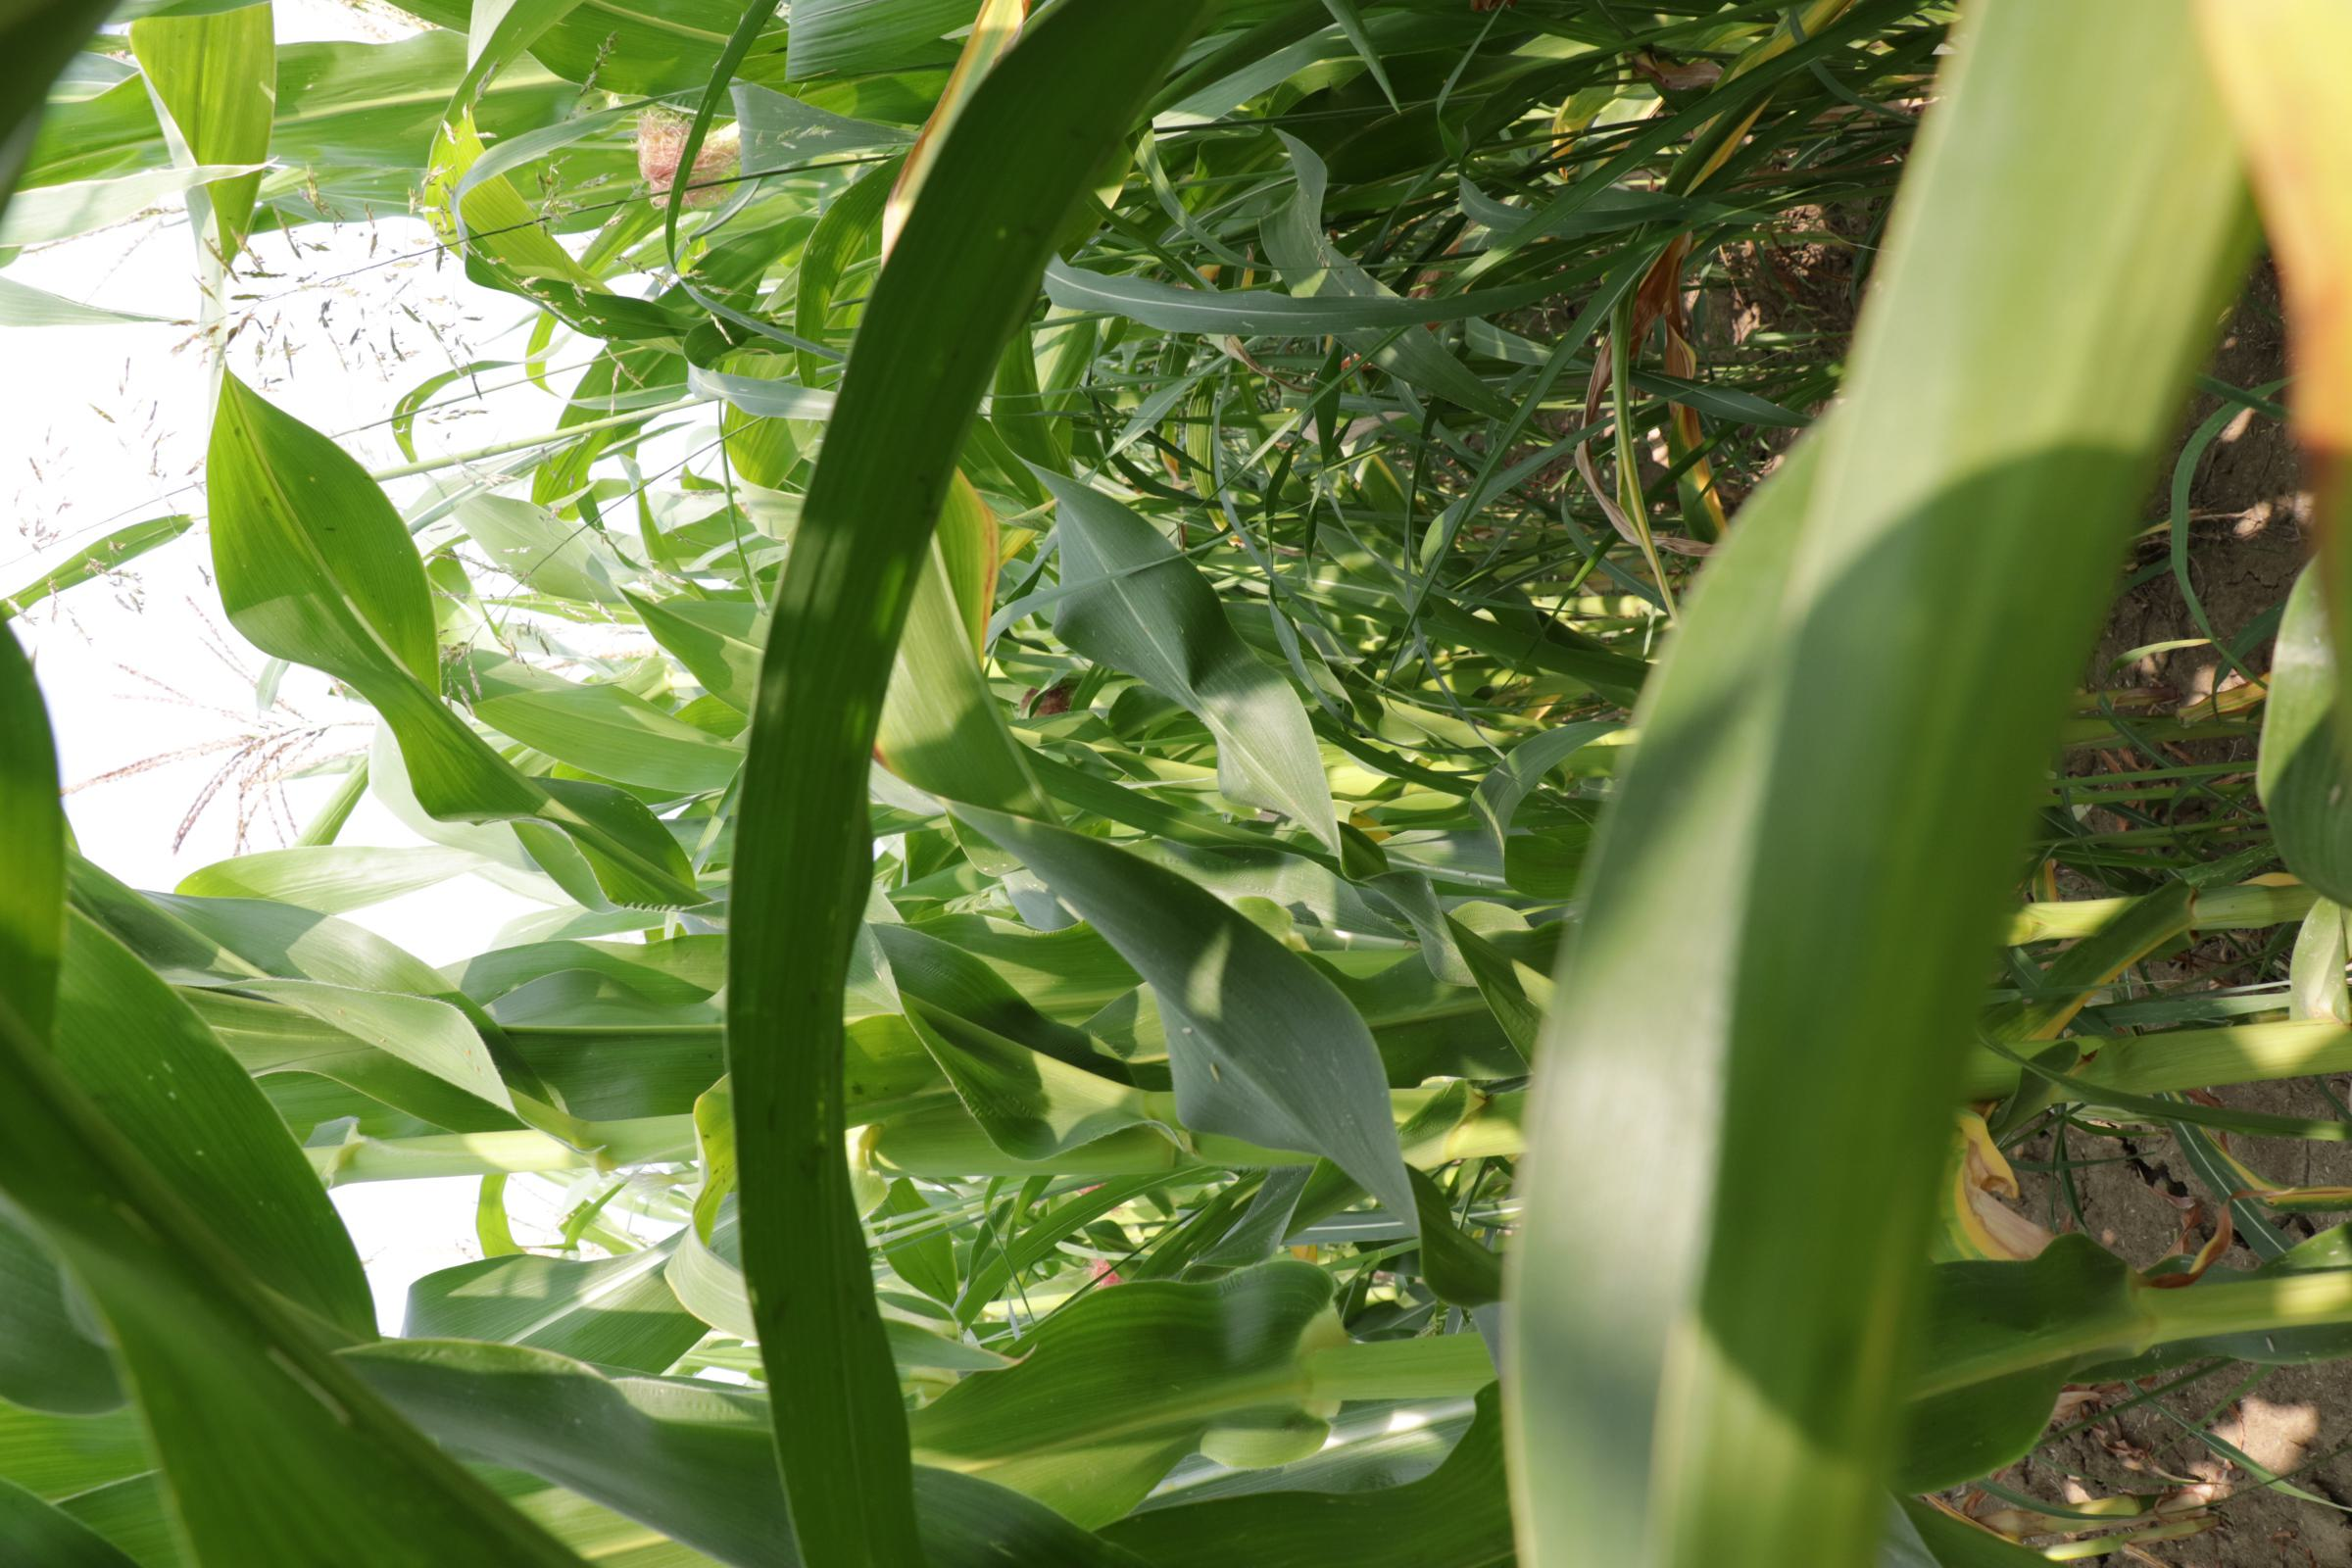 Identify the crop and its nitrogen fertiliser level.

maize, full nitrogen fertilisation
